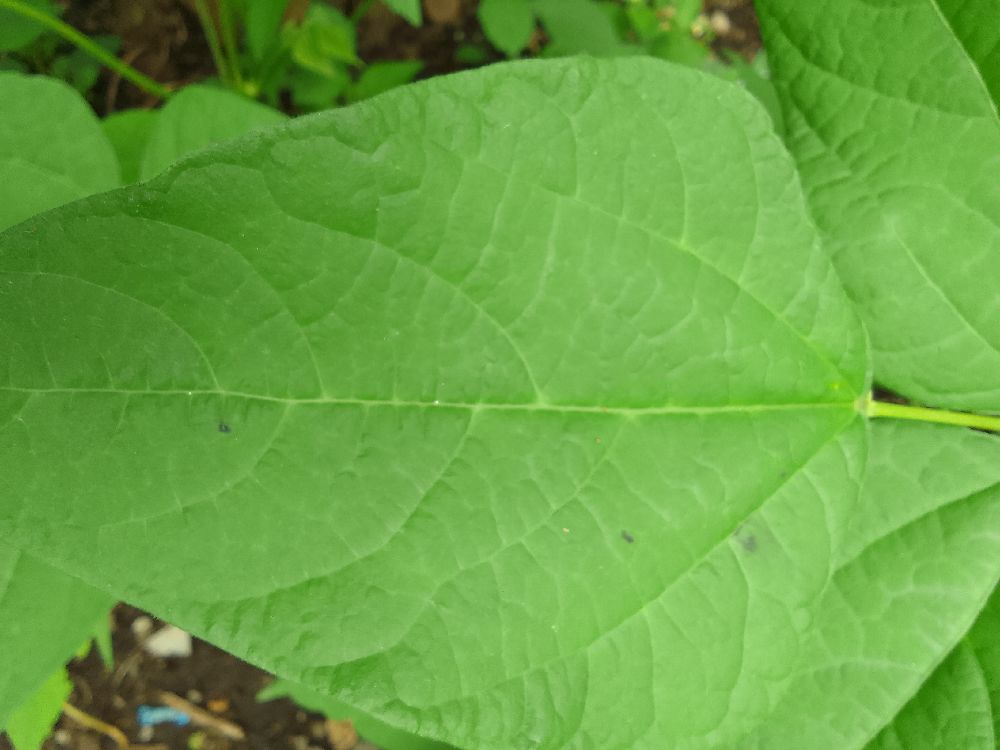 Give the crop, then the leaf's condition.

common bean, healthy
